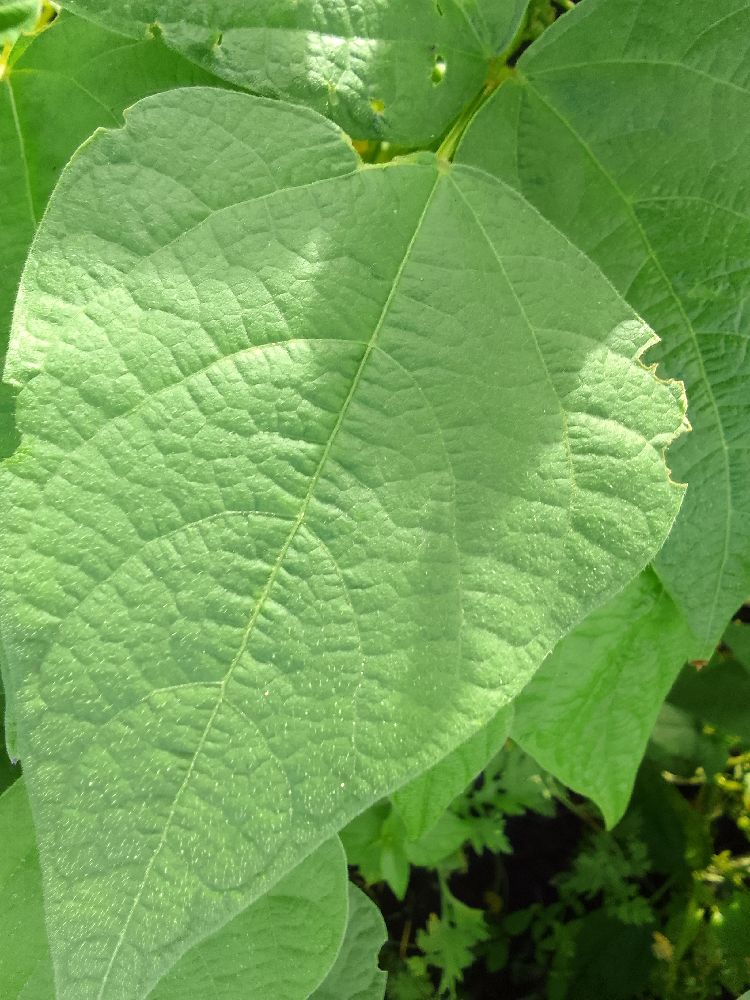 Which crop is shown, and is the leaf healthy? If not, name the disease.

common bean, healthy
